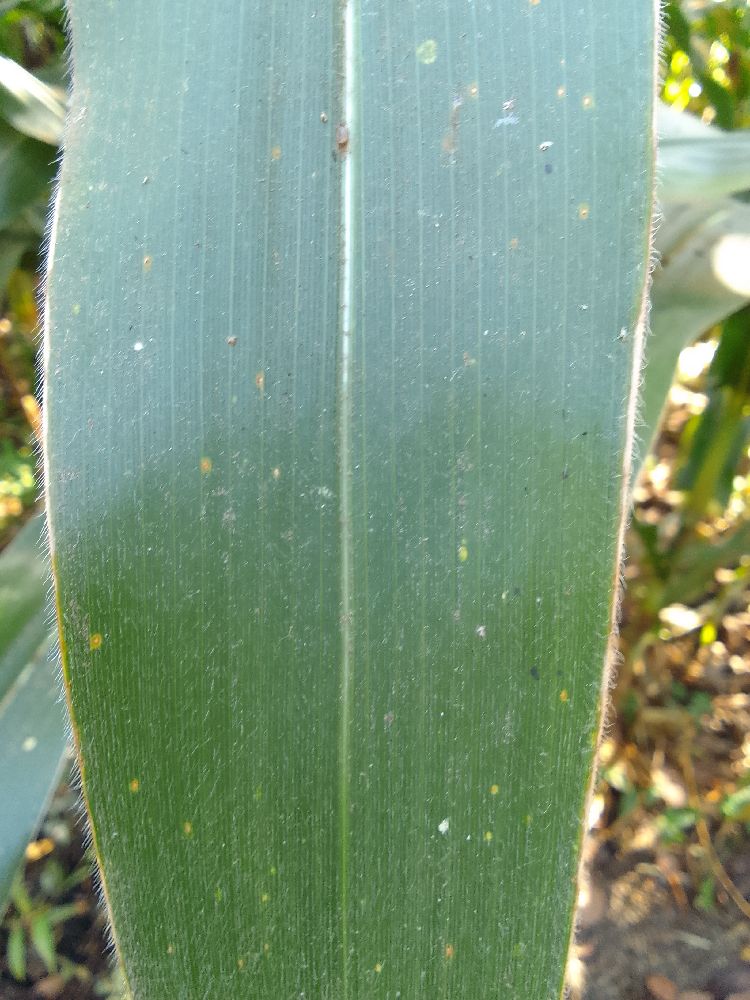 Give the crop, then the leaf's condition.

maize, healthy
